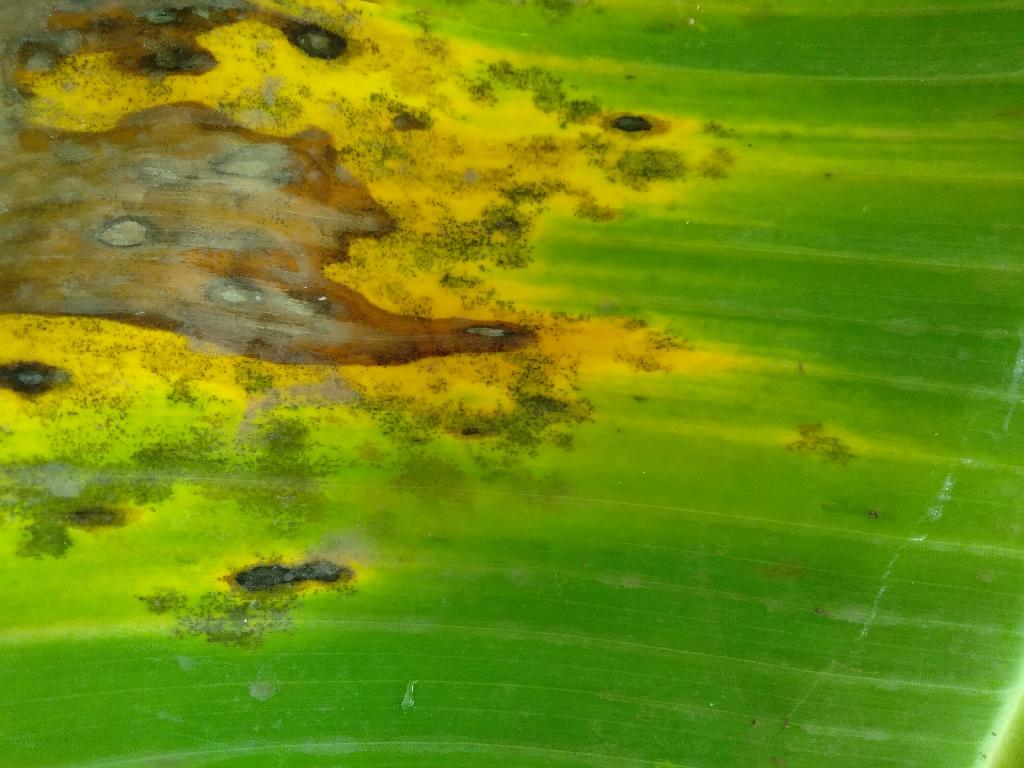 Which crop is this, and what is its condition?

banana, black sigatoka
